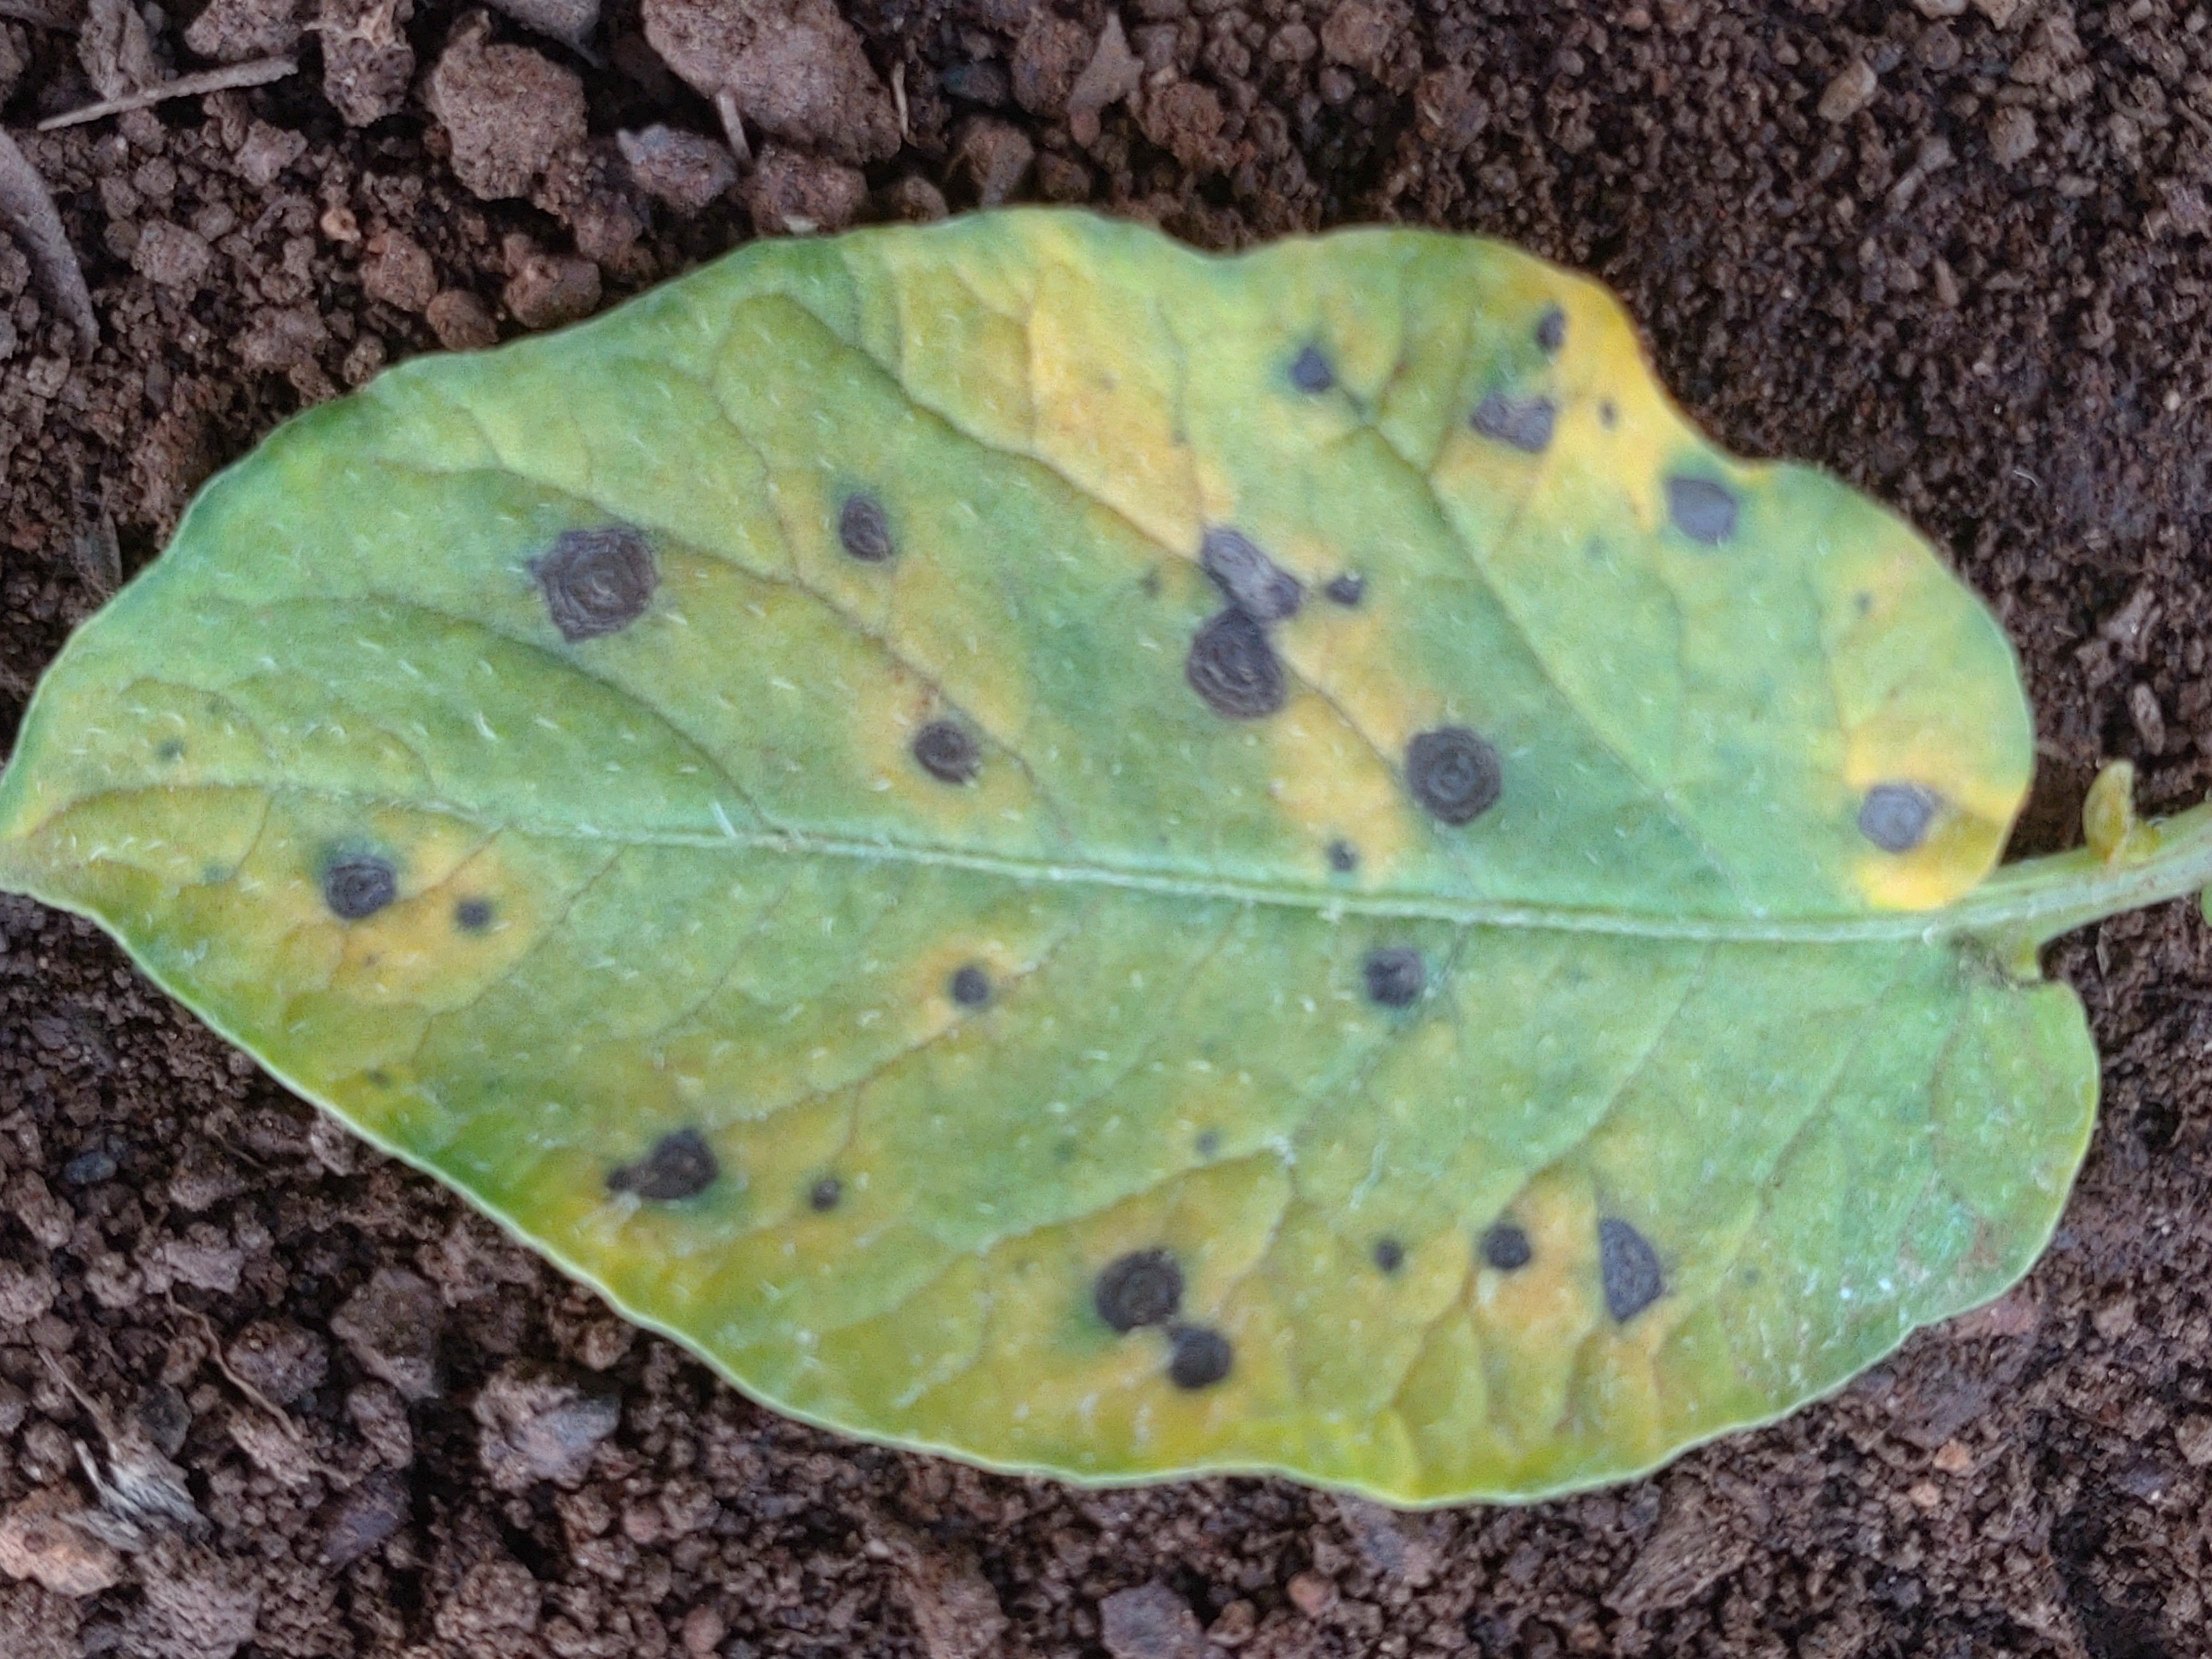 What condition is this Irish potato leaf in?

late blight
